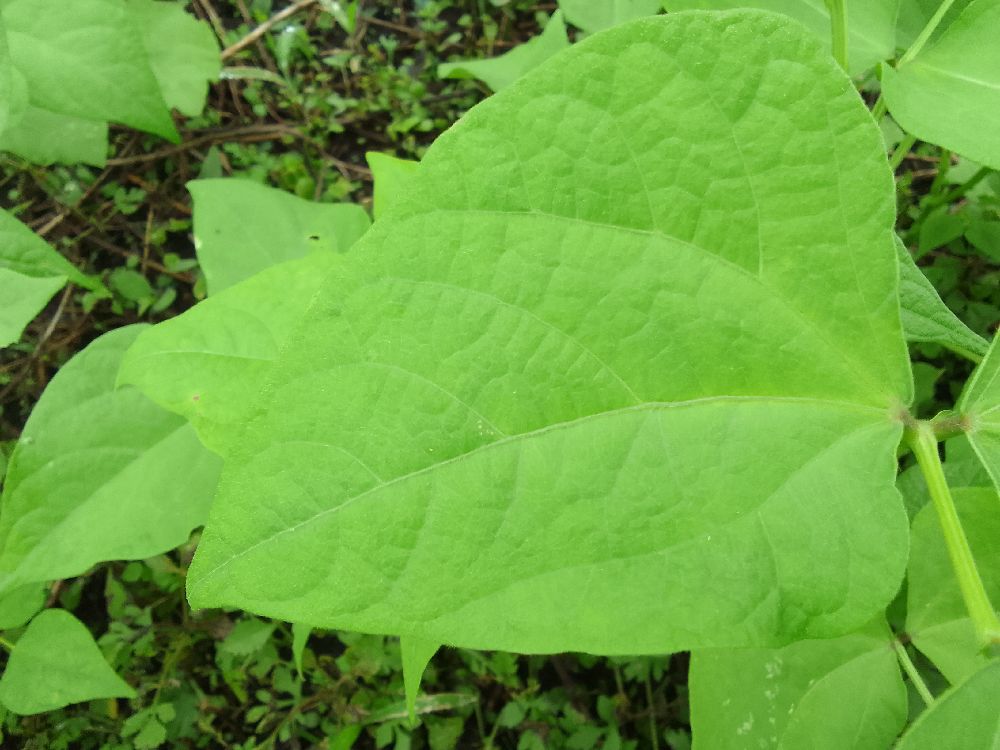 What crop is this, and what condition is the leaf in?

common bean, healthy
